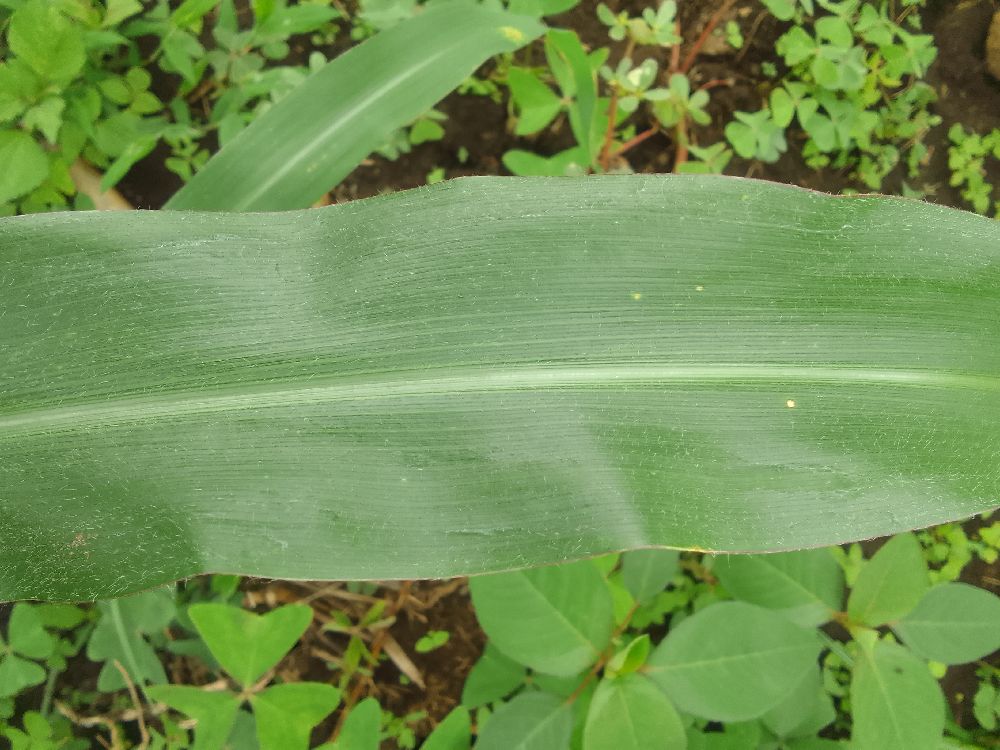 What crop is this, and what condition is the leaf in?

maize, healthy
